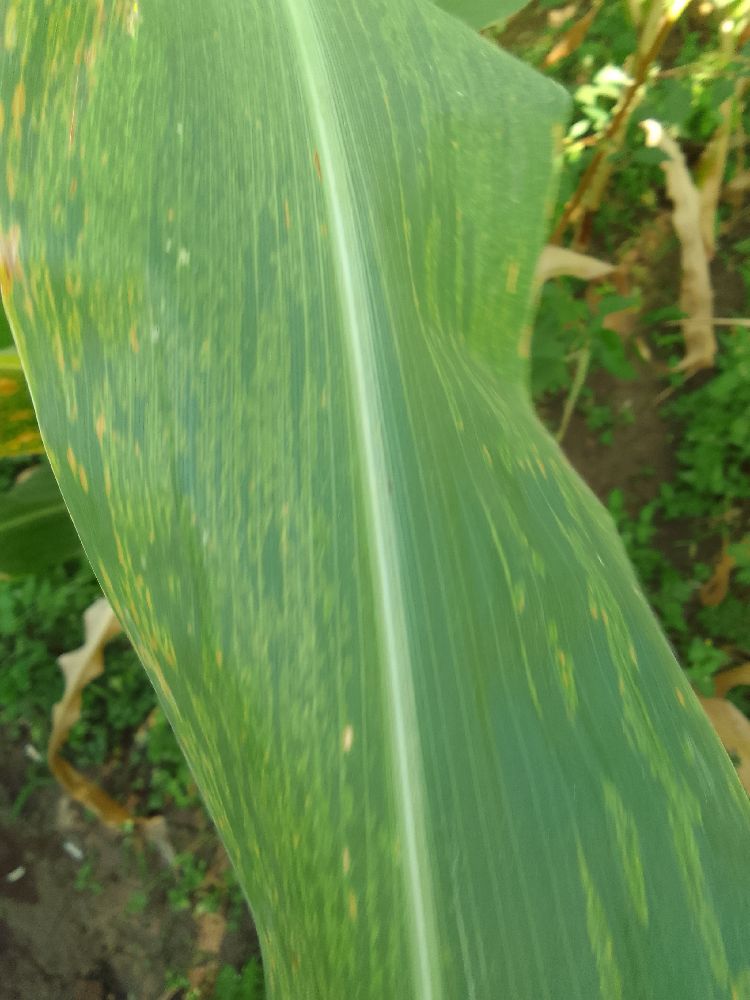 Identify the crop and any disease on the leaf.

maize, maize lethal necrosis
